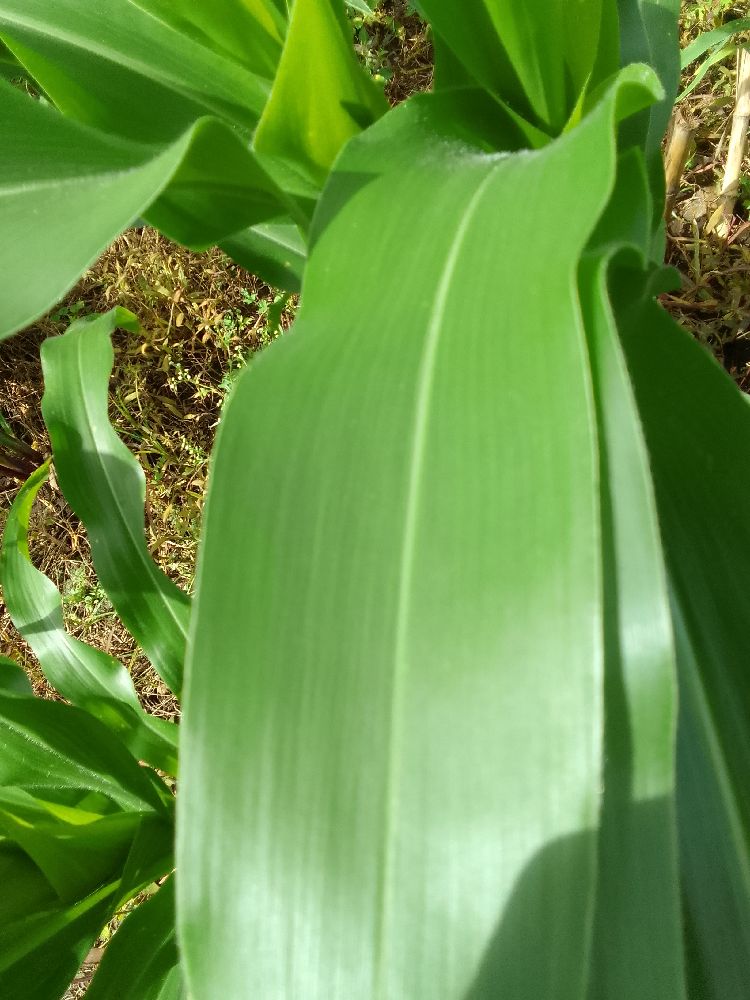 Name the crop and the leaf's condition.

maize, healthy
